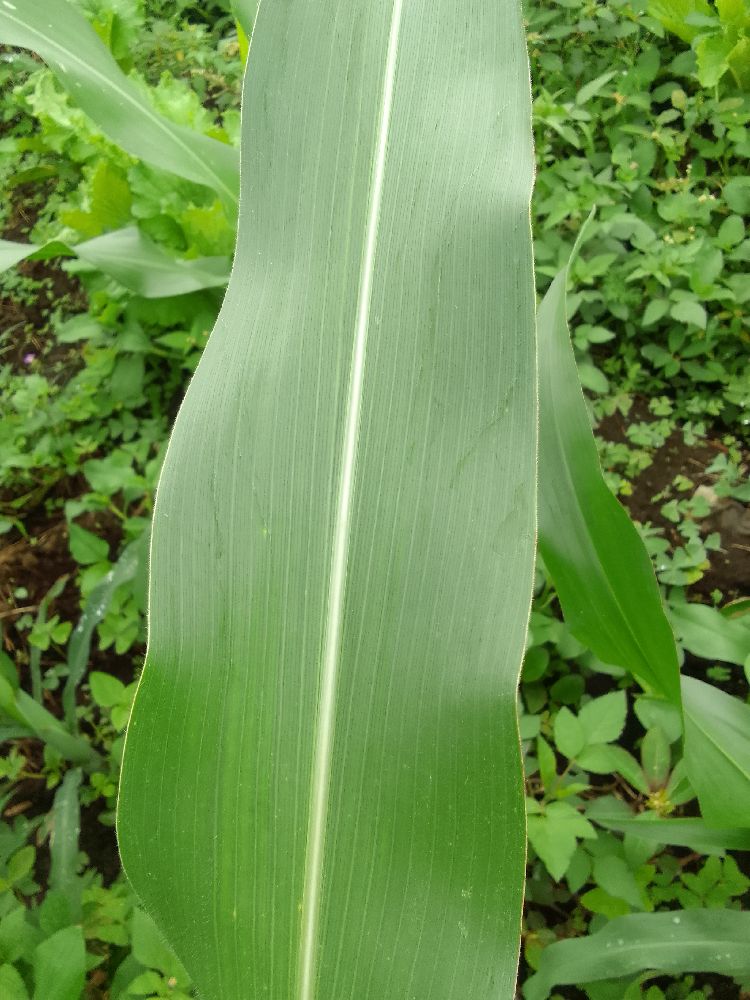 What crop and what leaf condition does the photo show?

maize, healthy
